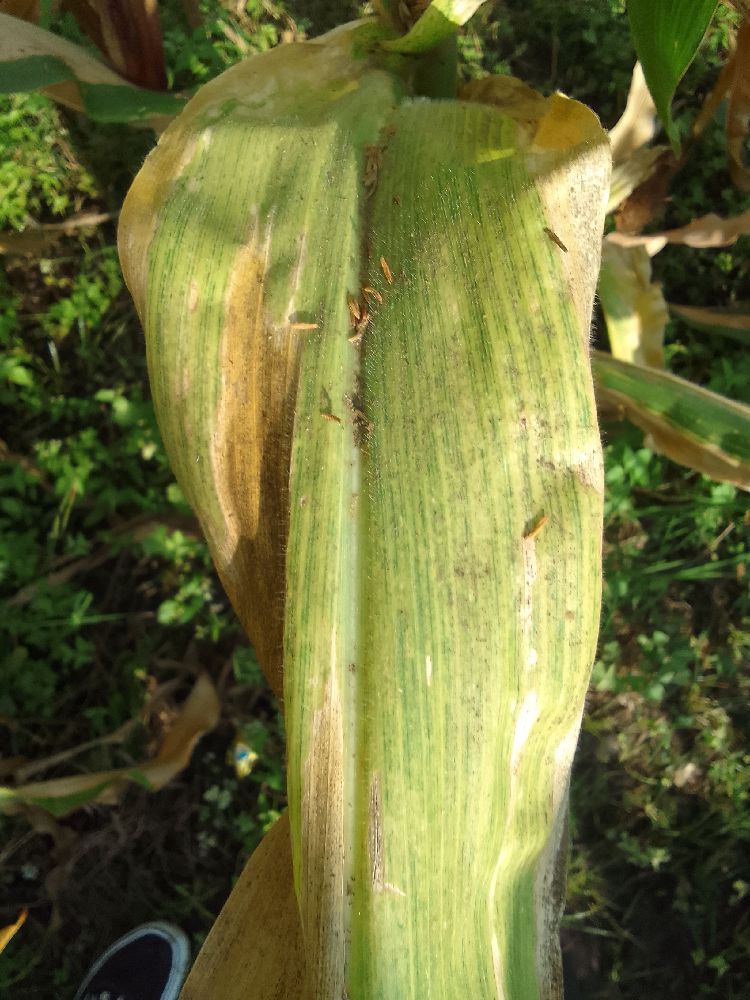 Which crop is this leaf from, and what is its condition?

maize, maize lethal necrosis
